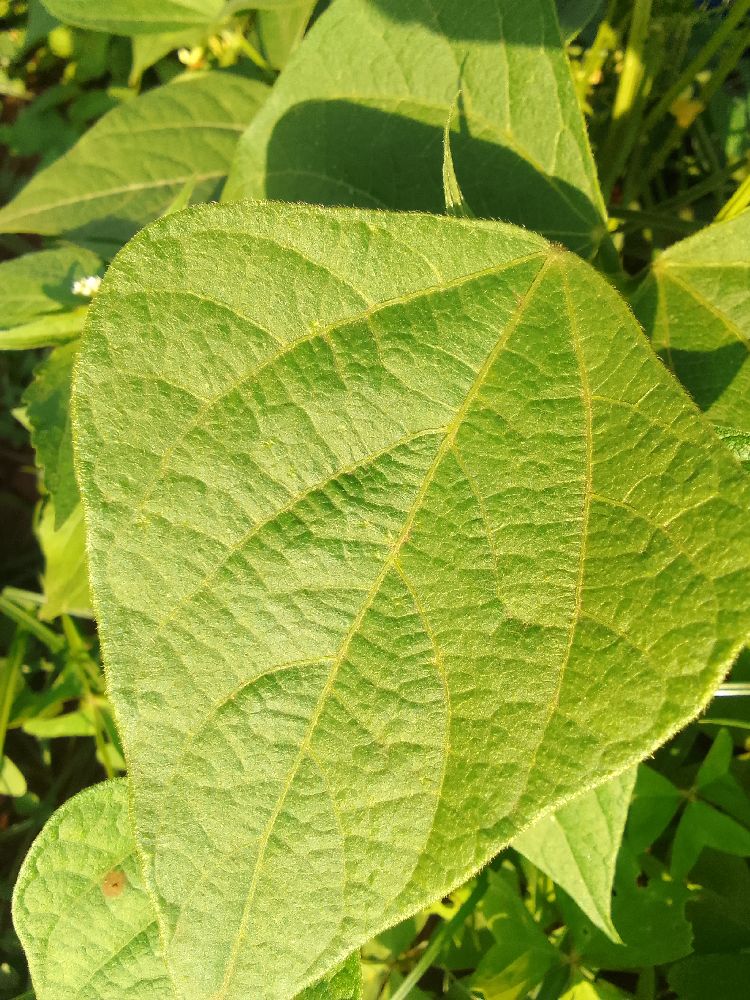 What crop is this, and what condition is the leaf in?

common bean, healthy
